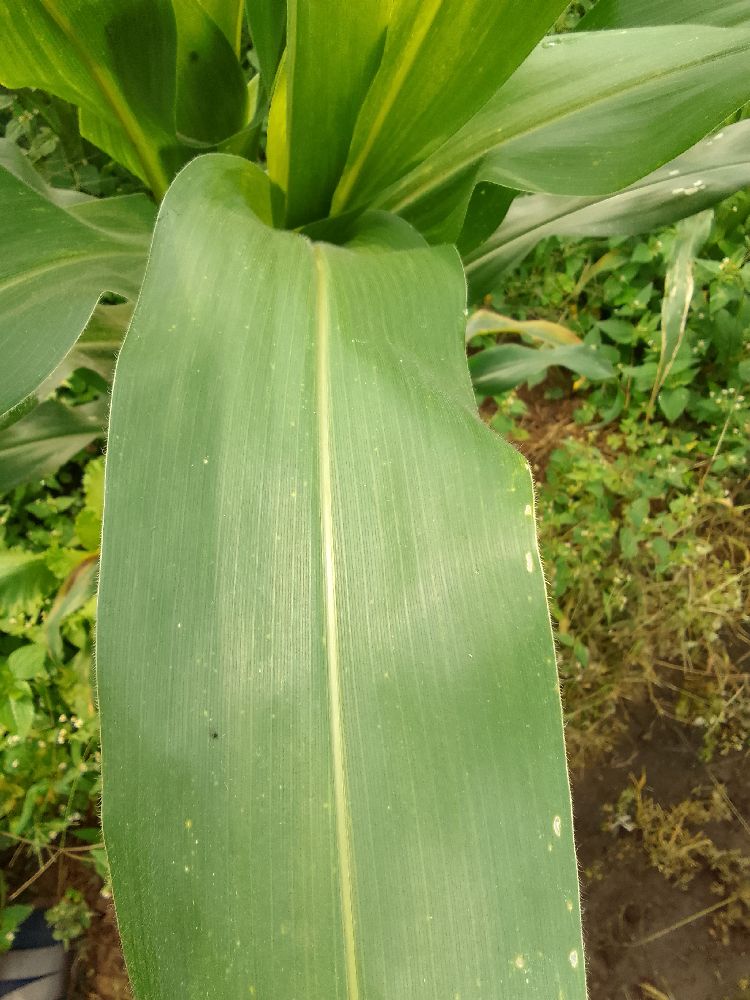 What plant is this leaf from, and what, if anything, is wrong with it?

maize, healthy
